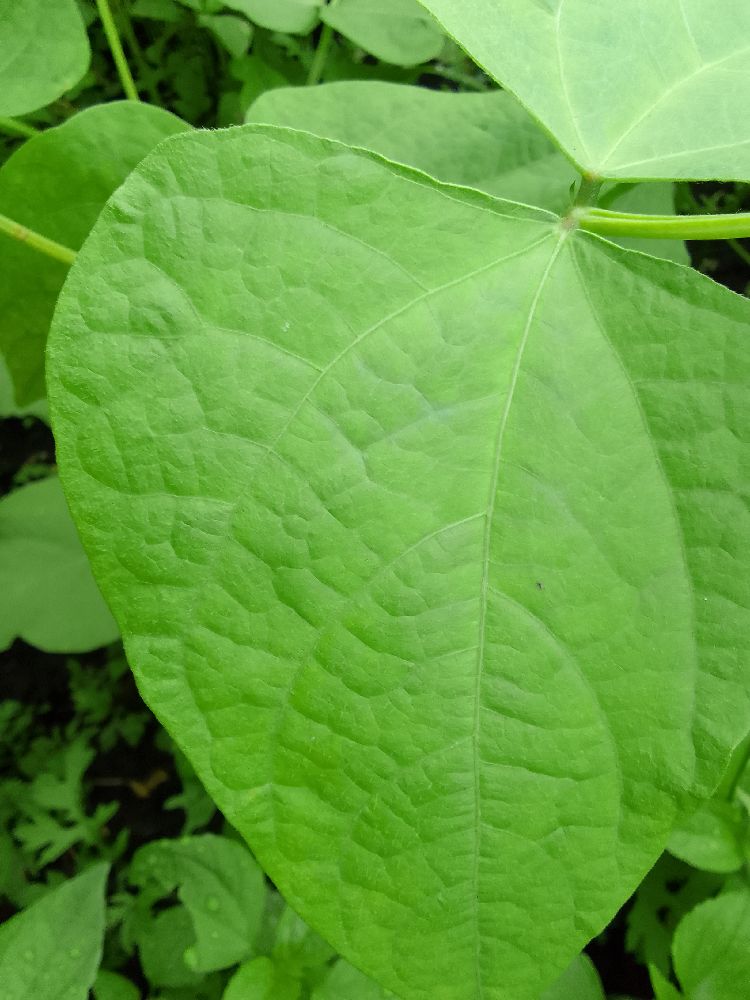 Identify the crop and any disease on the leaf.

common bean, healthy
